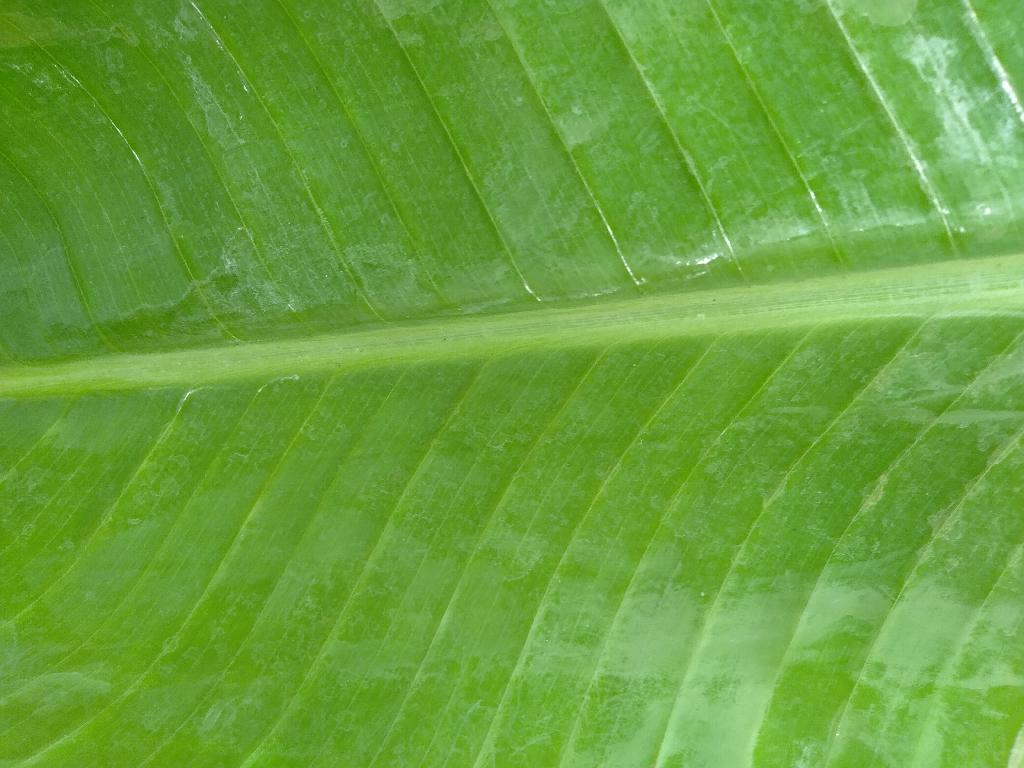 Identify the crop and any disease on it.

banana, healthy
